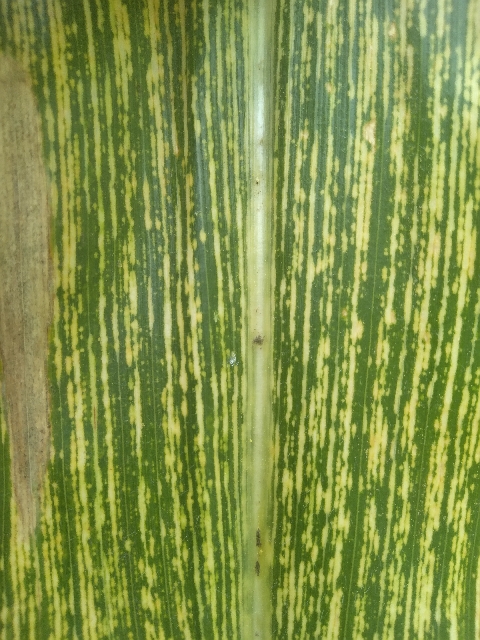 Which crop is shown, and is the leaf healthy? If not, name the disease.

maize, maize streak virus
